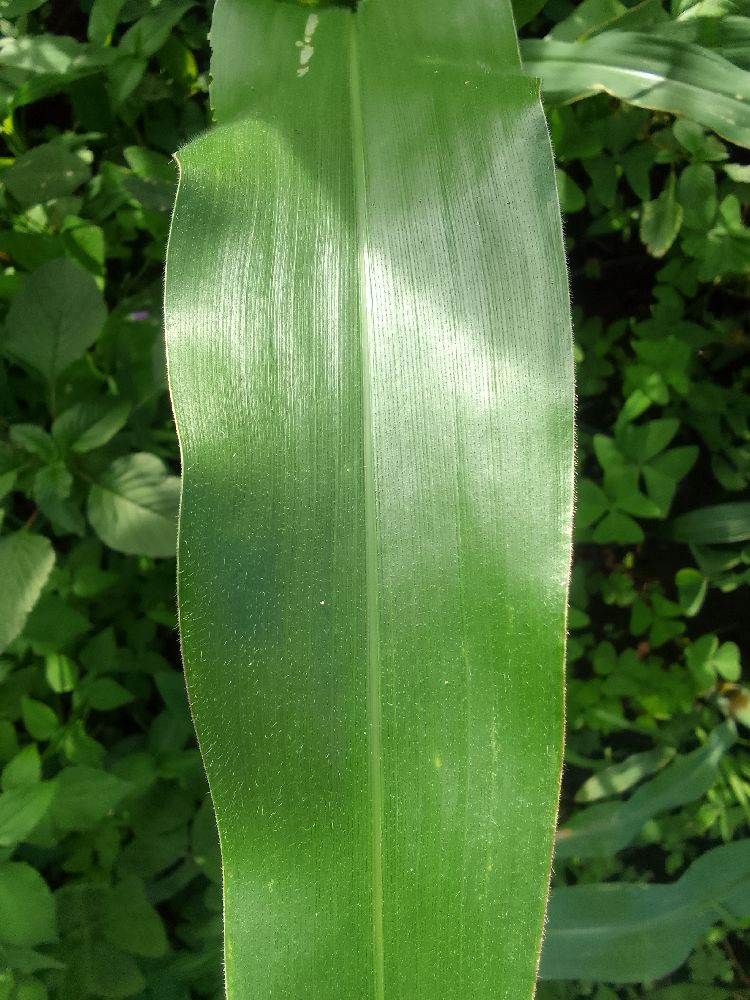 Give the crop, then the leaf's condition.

maize, healthy
